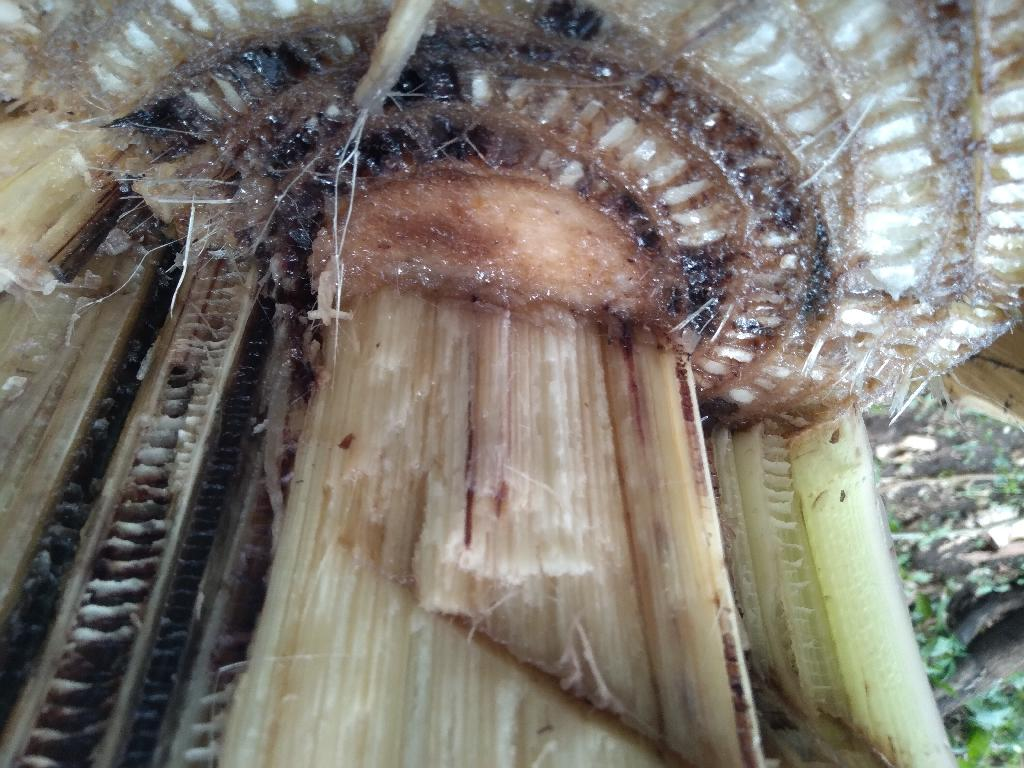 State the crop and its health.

banana, fusarium wilt race 1
